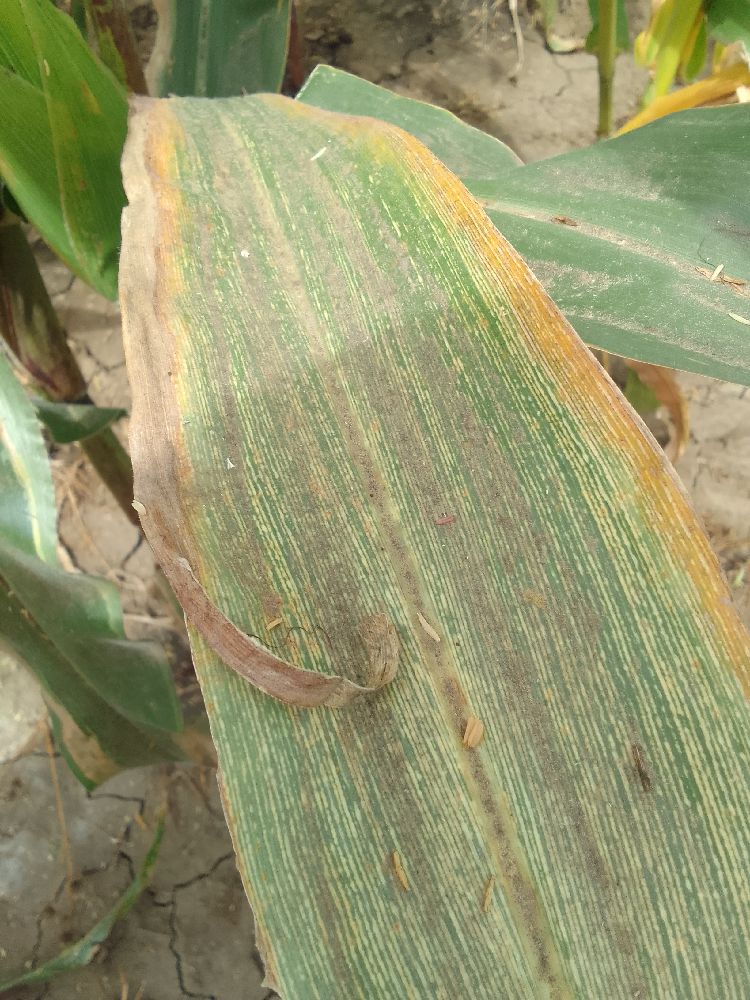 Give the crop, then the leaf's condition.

maize, maize streak virus
